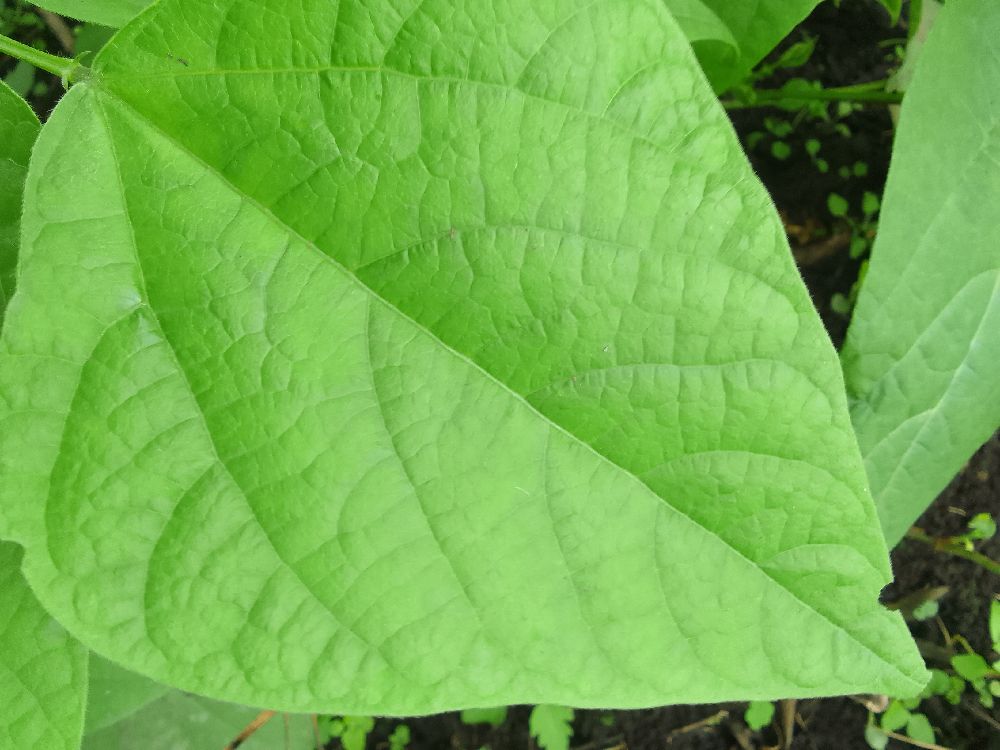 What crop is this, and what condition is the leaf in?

common bean, healthy
